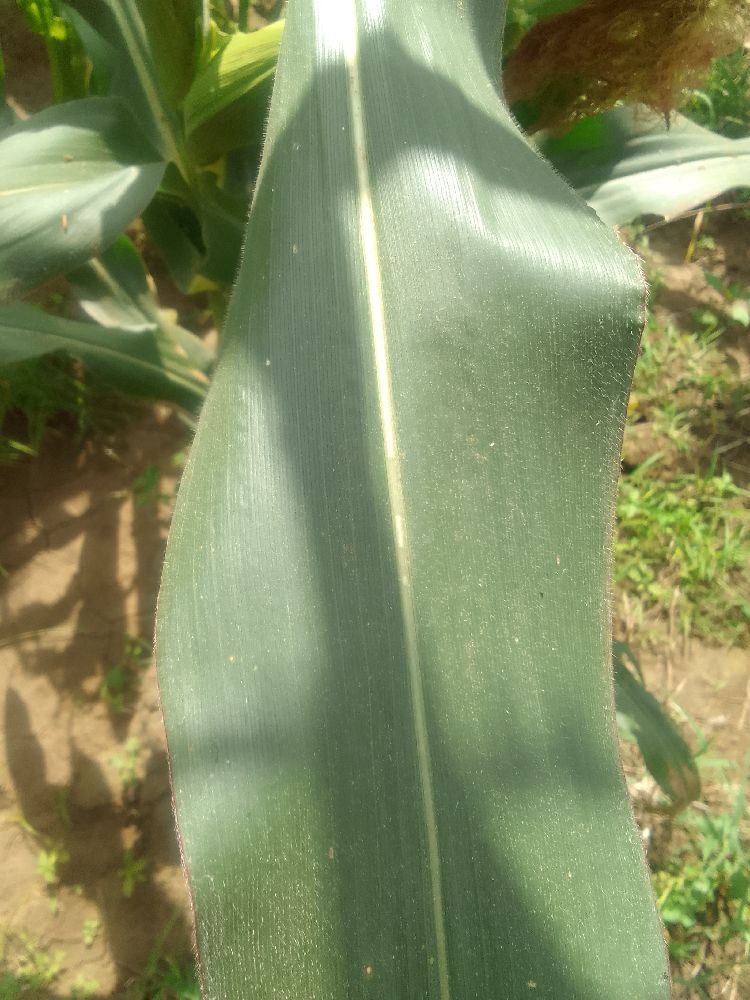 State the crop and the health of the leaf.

maize, healthy
